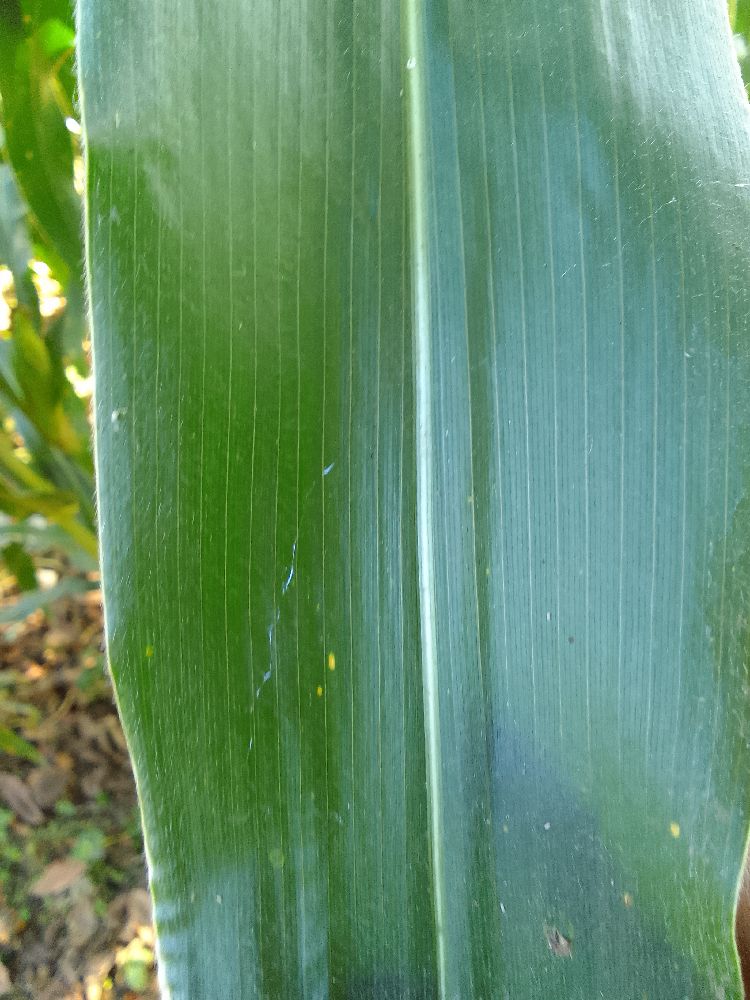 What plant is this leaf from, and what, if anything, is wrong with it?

maize, healthy
